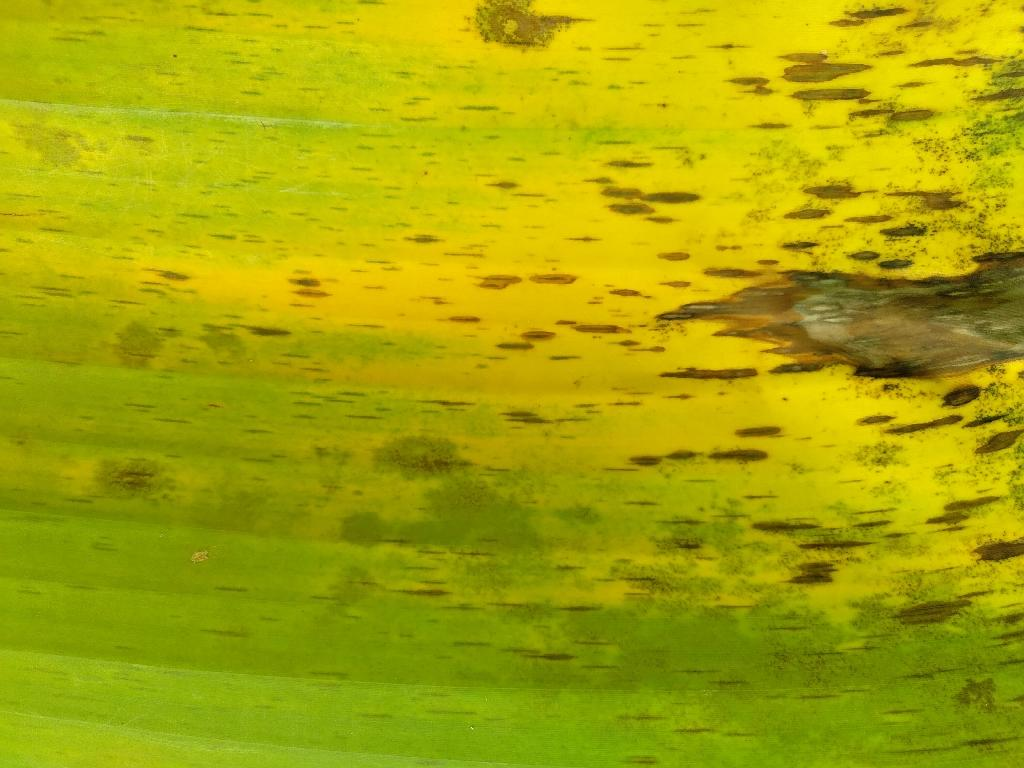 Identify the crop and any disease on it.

banana, black sigatoka
